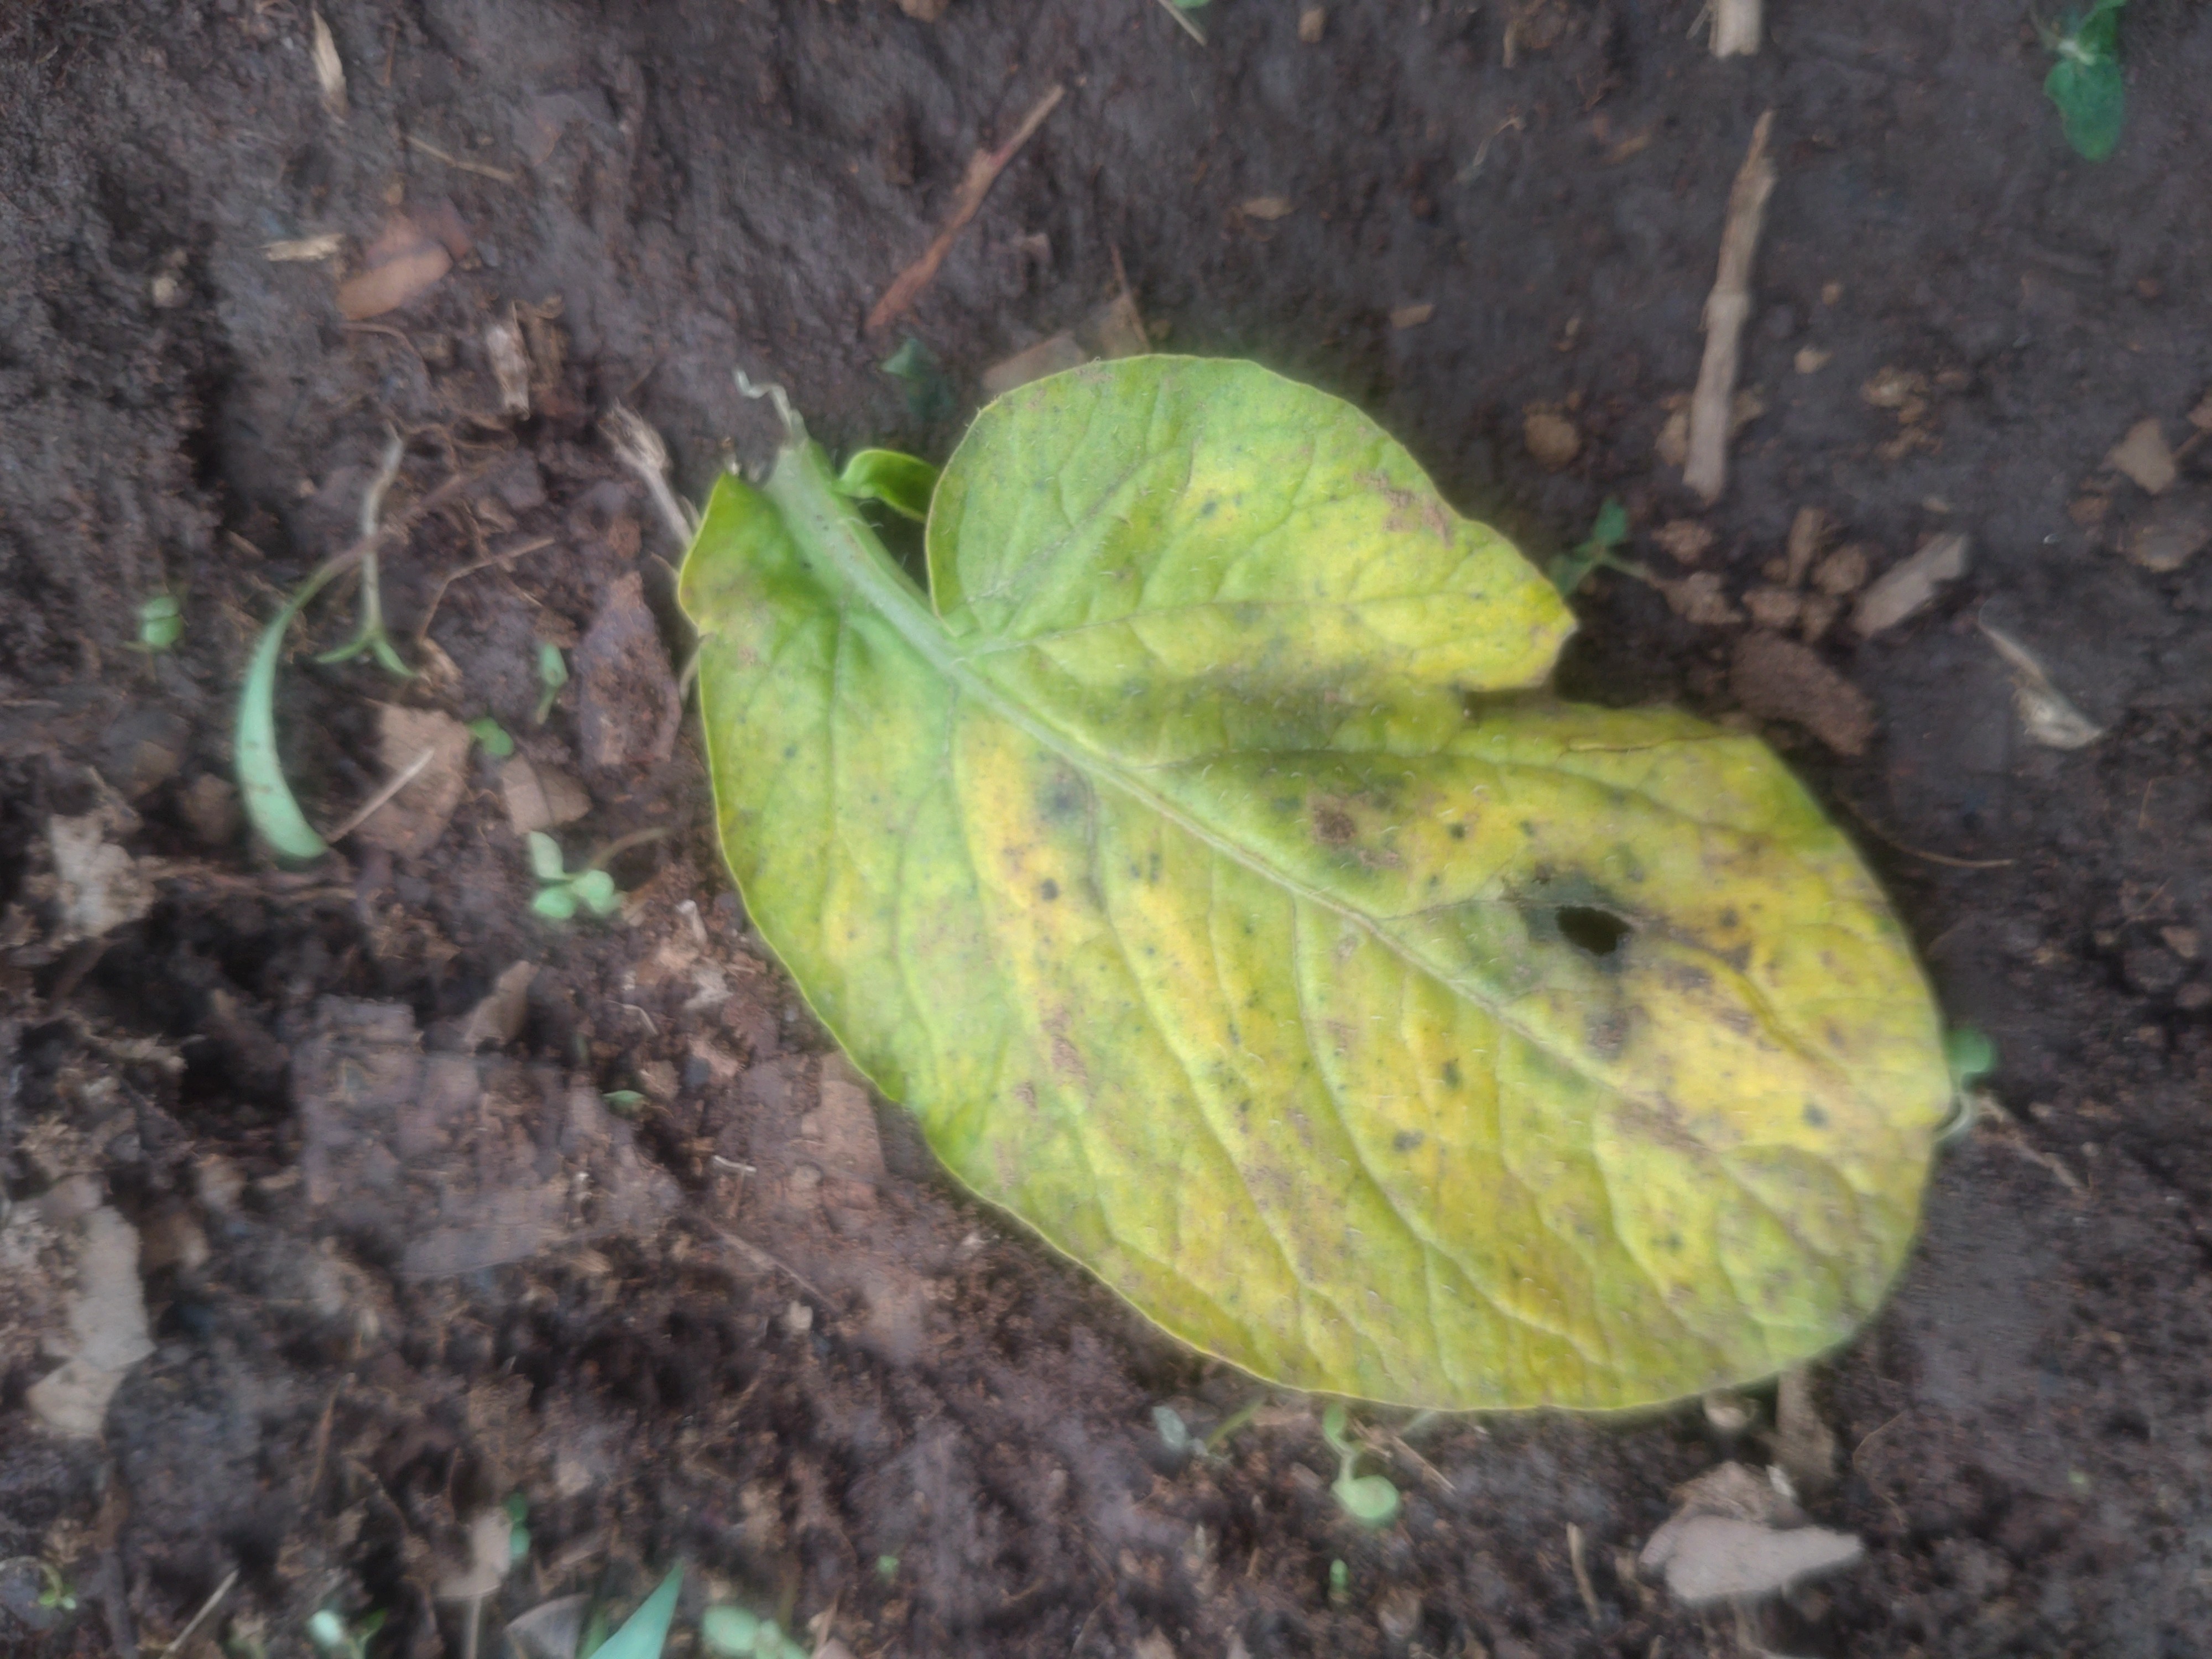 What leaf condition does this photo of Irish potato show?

late blight
